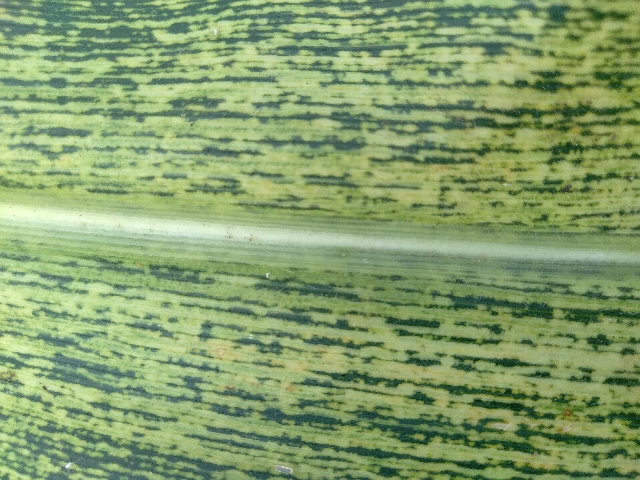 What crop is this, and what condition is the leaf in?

maize, maize streak virus
